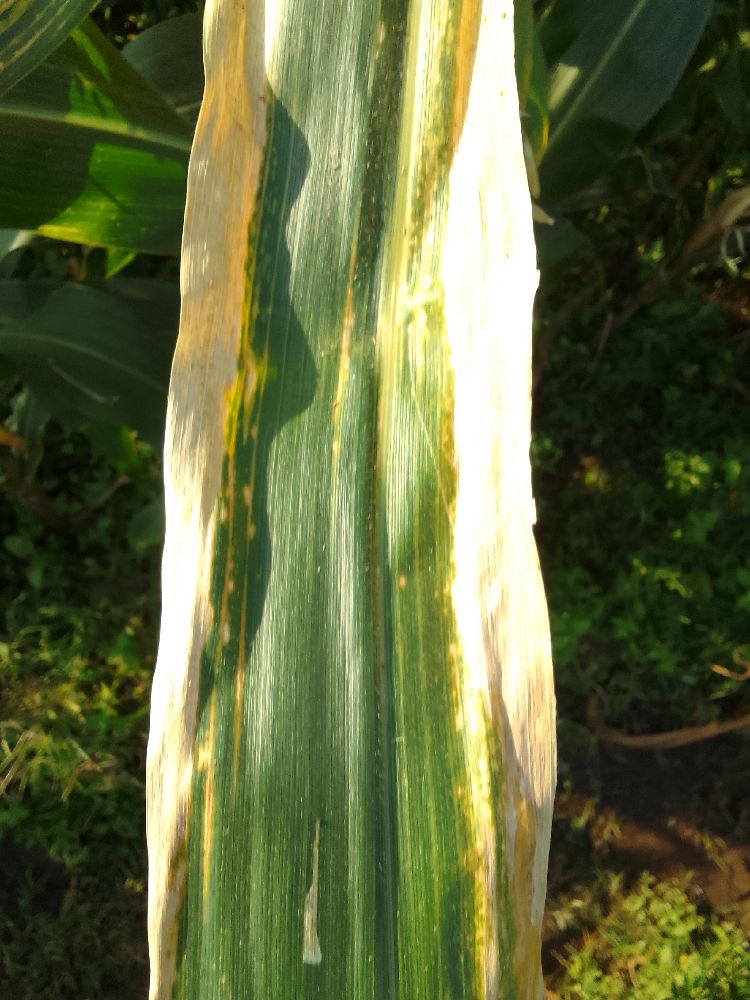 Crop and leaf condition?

maize, maize lethal necrosis
